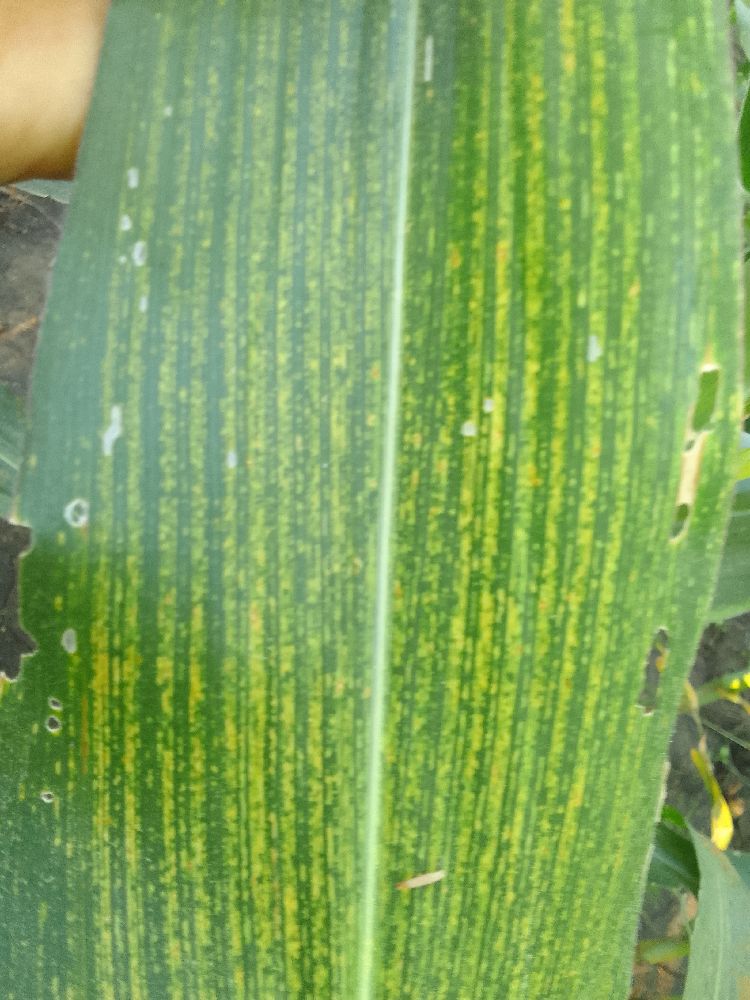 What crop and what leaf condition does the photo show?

maize, maize streak virus
